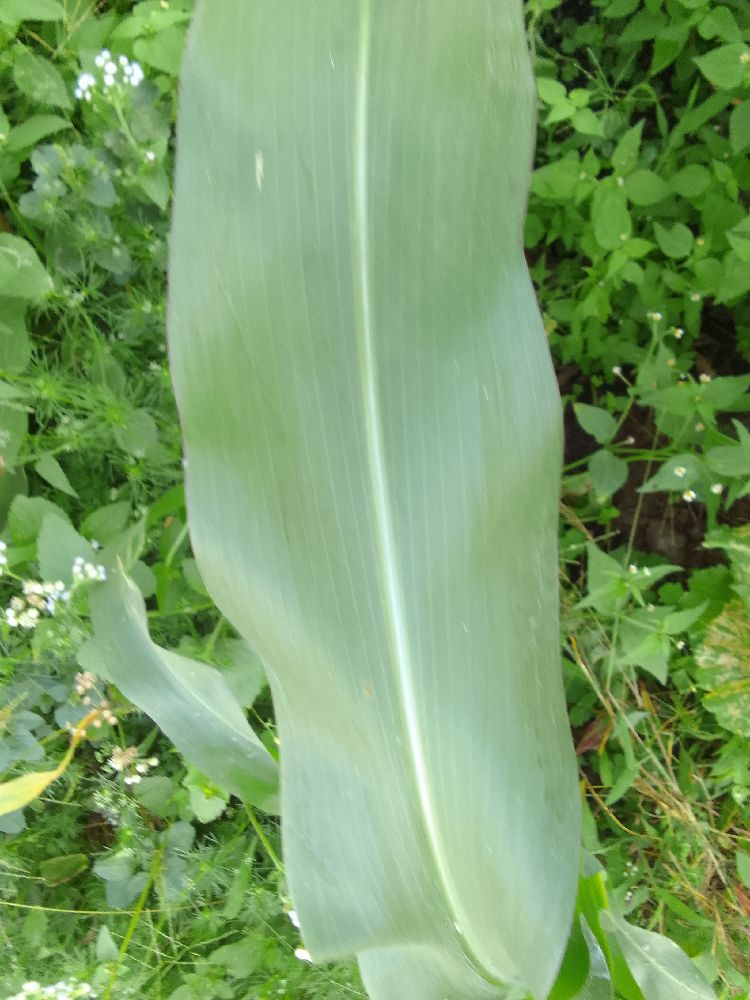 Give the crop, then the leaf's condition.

maize, healthy
